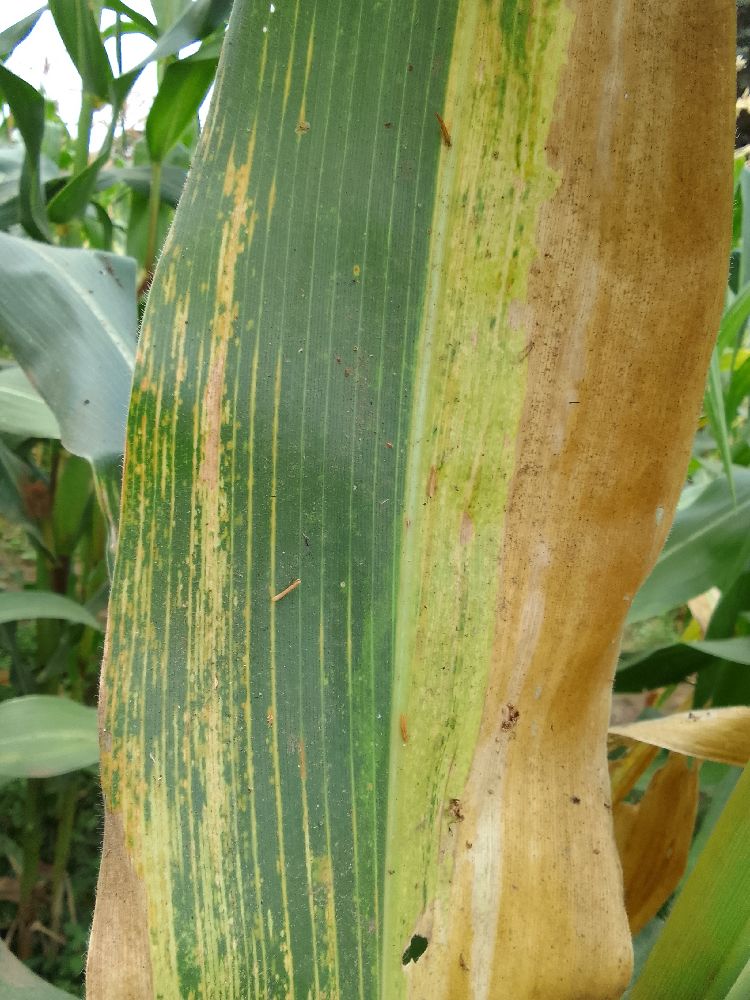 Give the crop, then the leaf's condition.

maize, maize lethal necrosis
